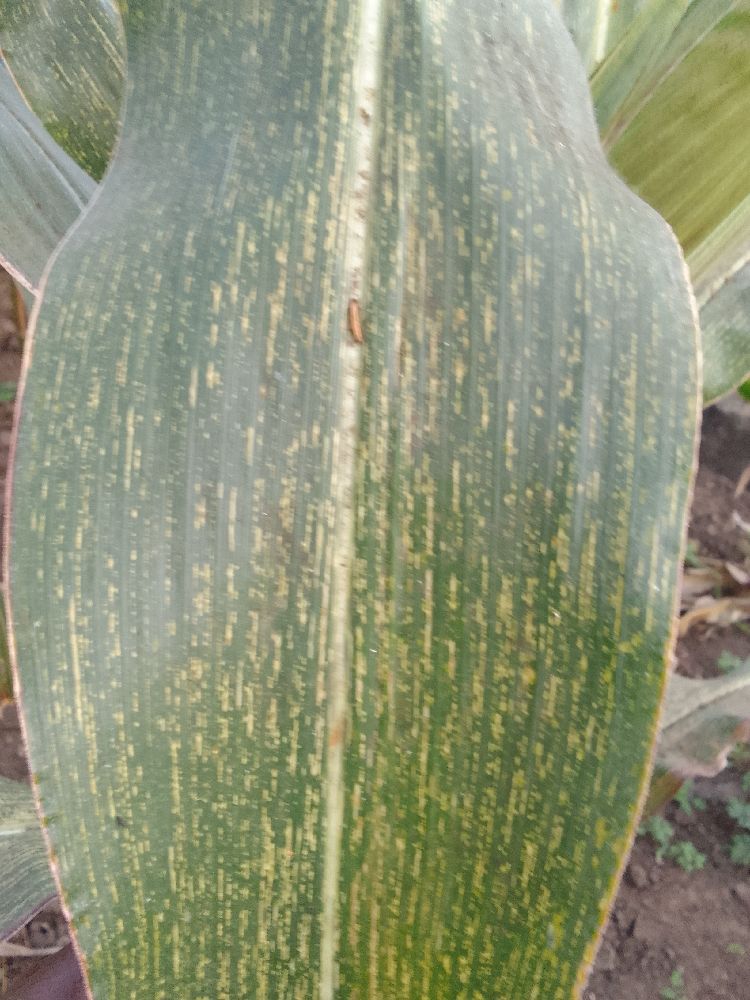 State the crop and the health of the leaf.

maize, maize streak virus
